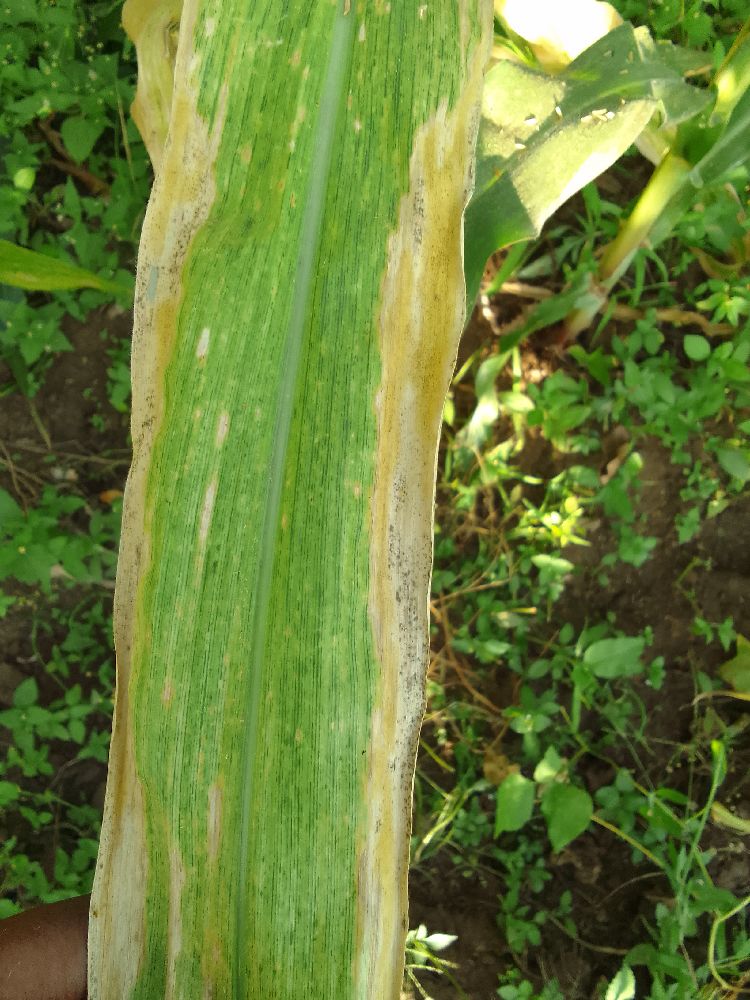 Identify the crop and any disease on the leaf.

maize, maize lethal necrosis
